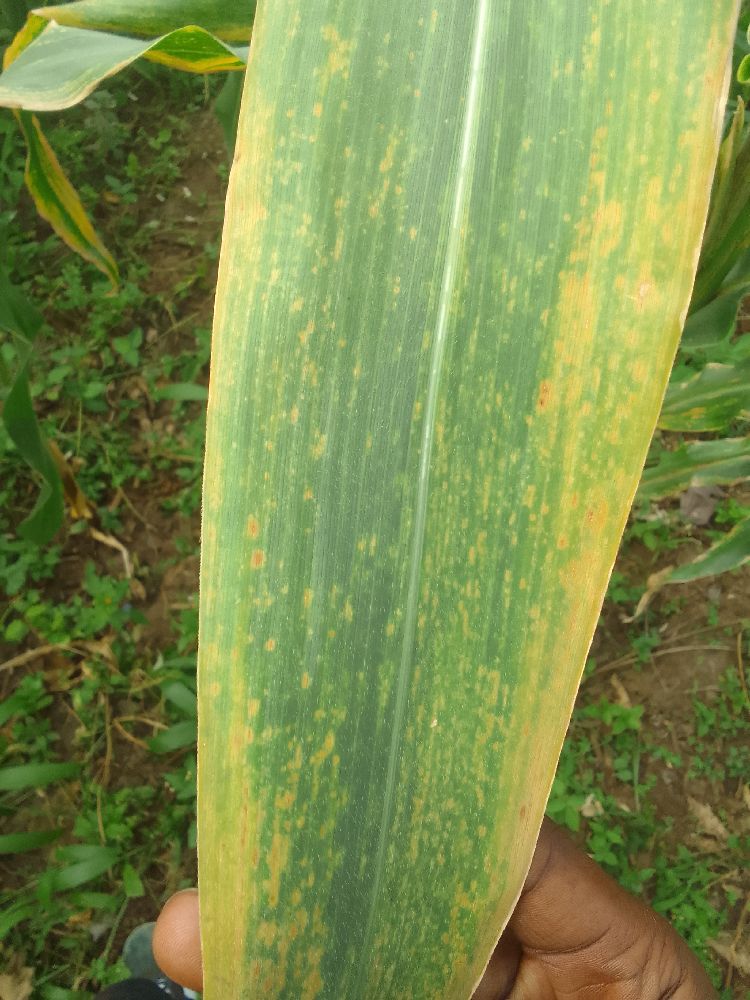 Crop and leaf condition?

maize, maize lethal necrosis
